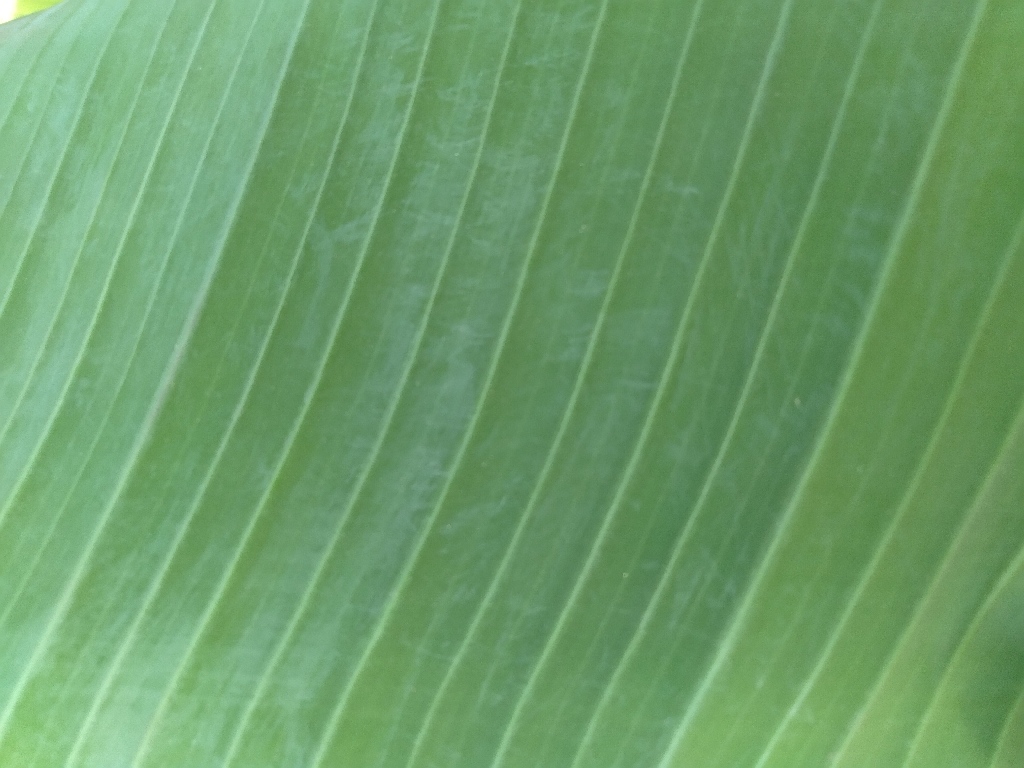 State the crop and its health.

banana, healthy
